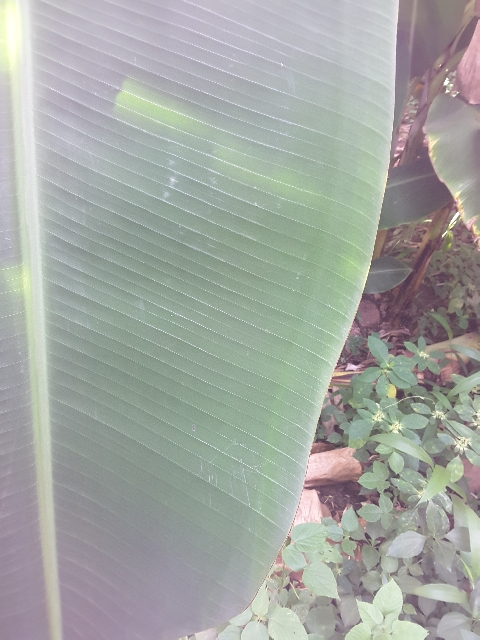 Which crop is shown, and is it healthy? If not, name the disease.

banana, healthy
